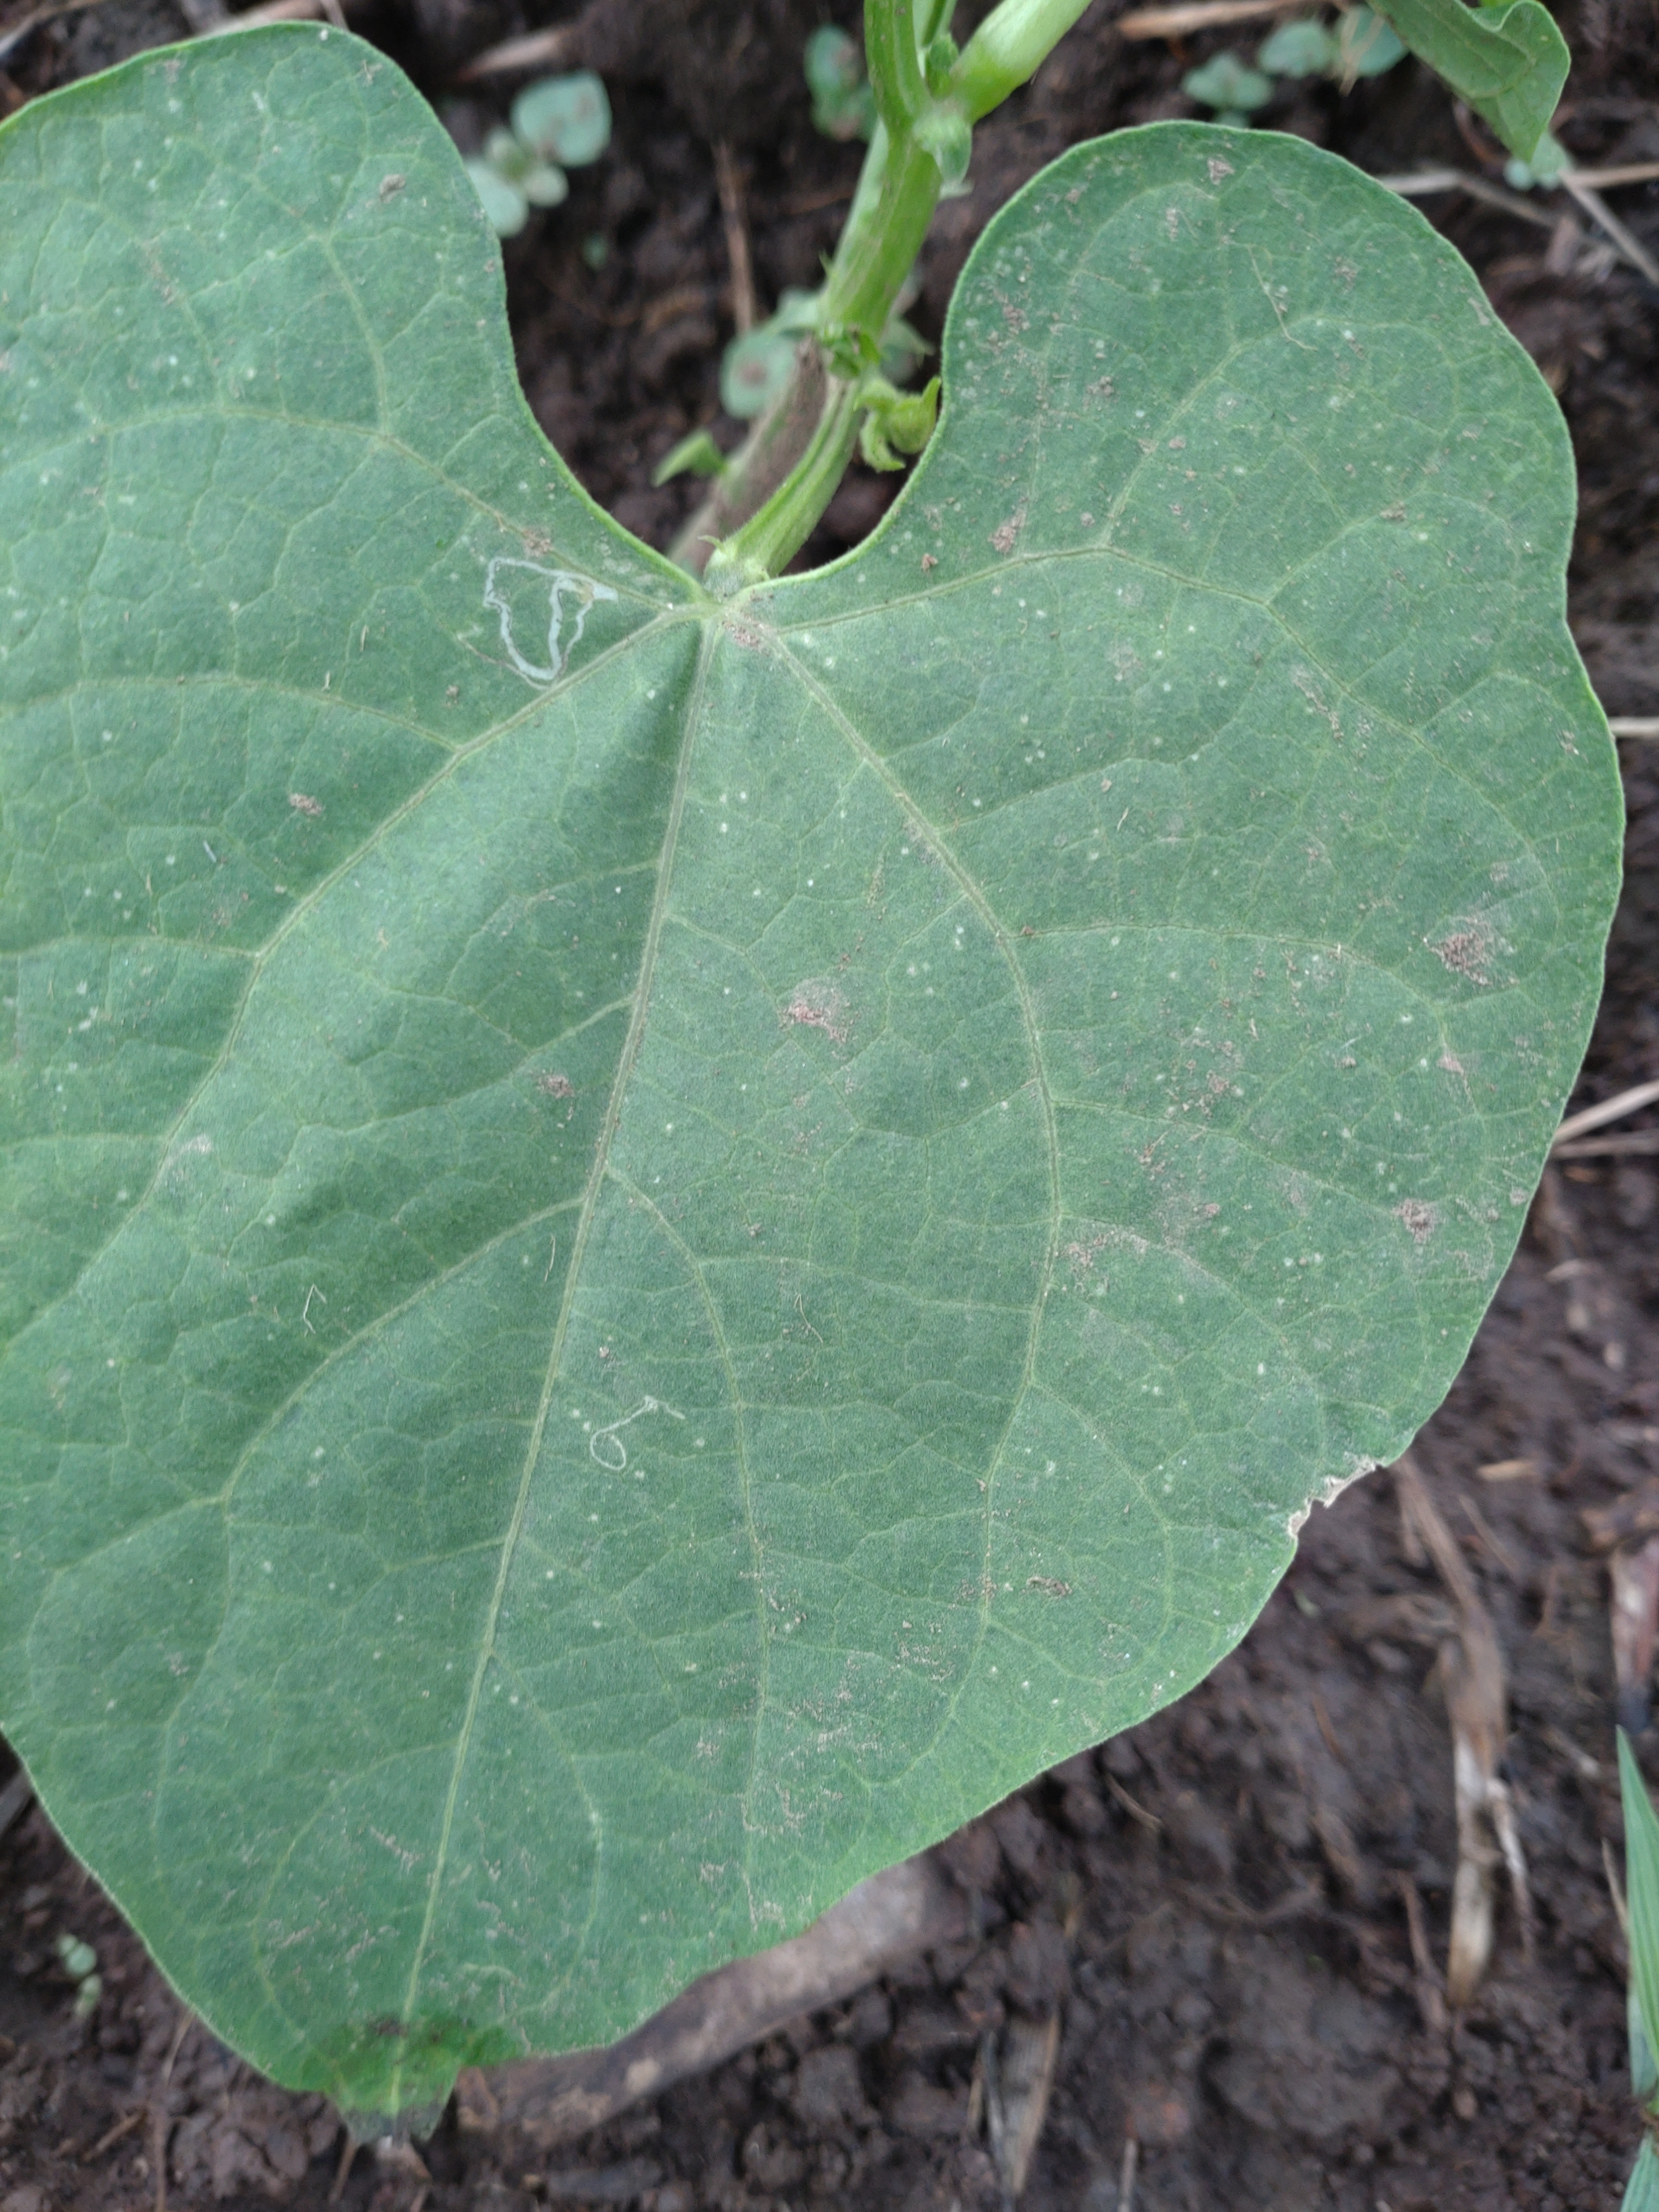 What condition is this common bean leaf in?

healthy
